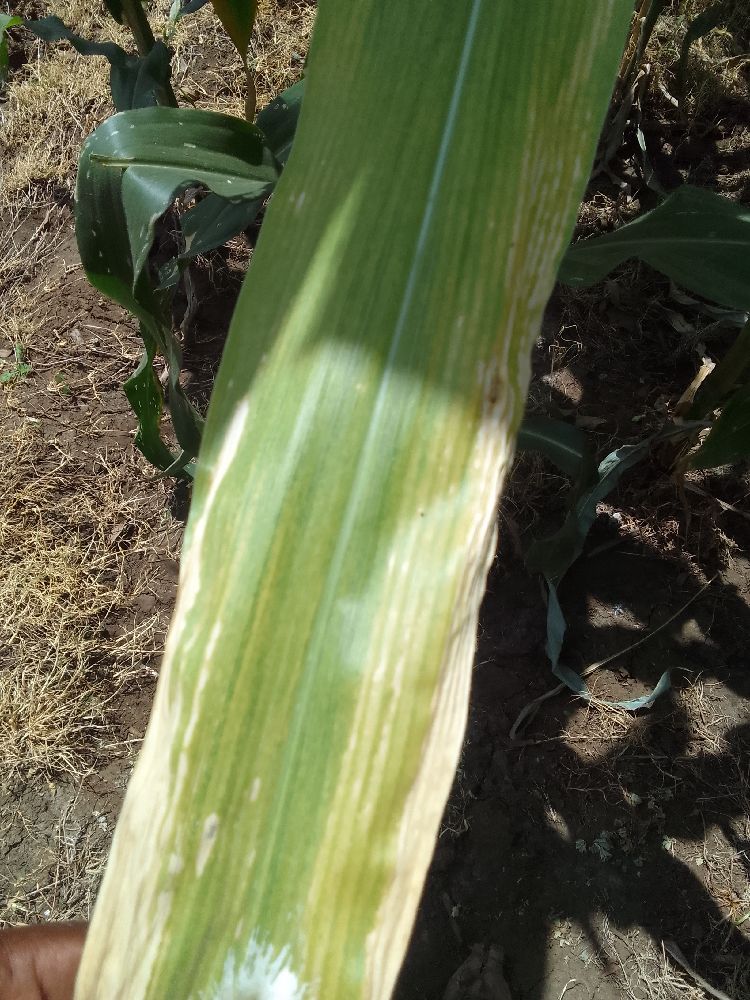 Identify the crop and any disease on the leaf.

maize, maize lethal necrosis
